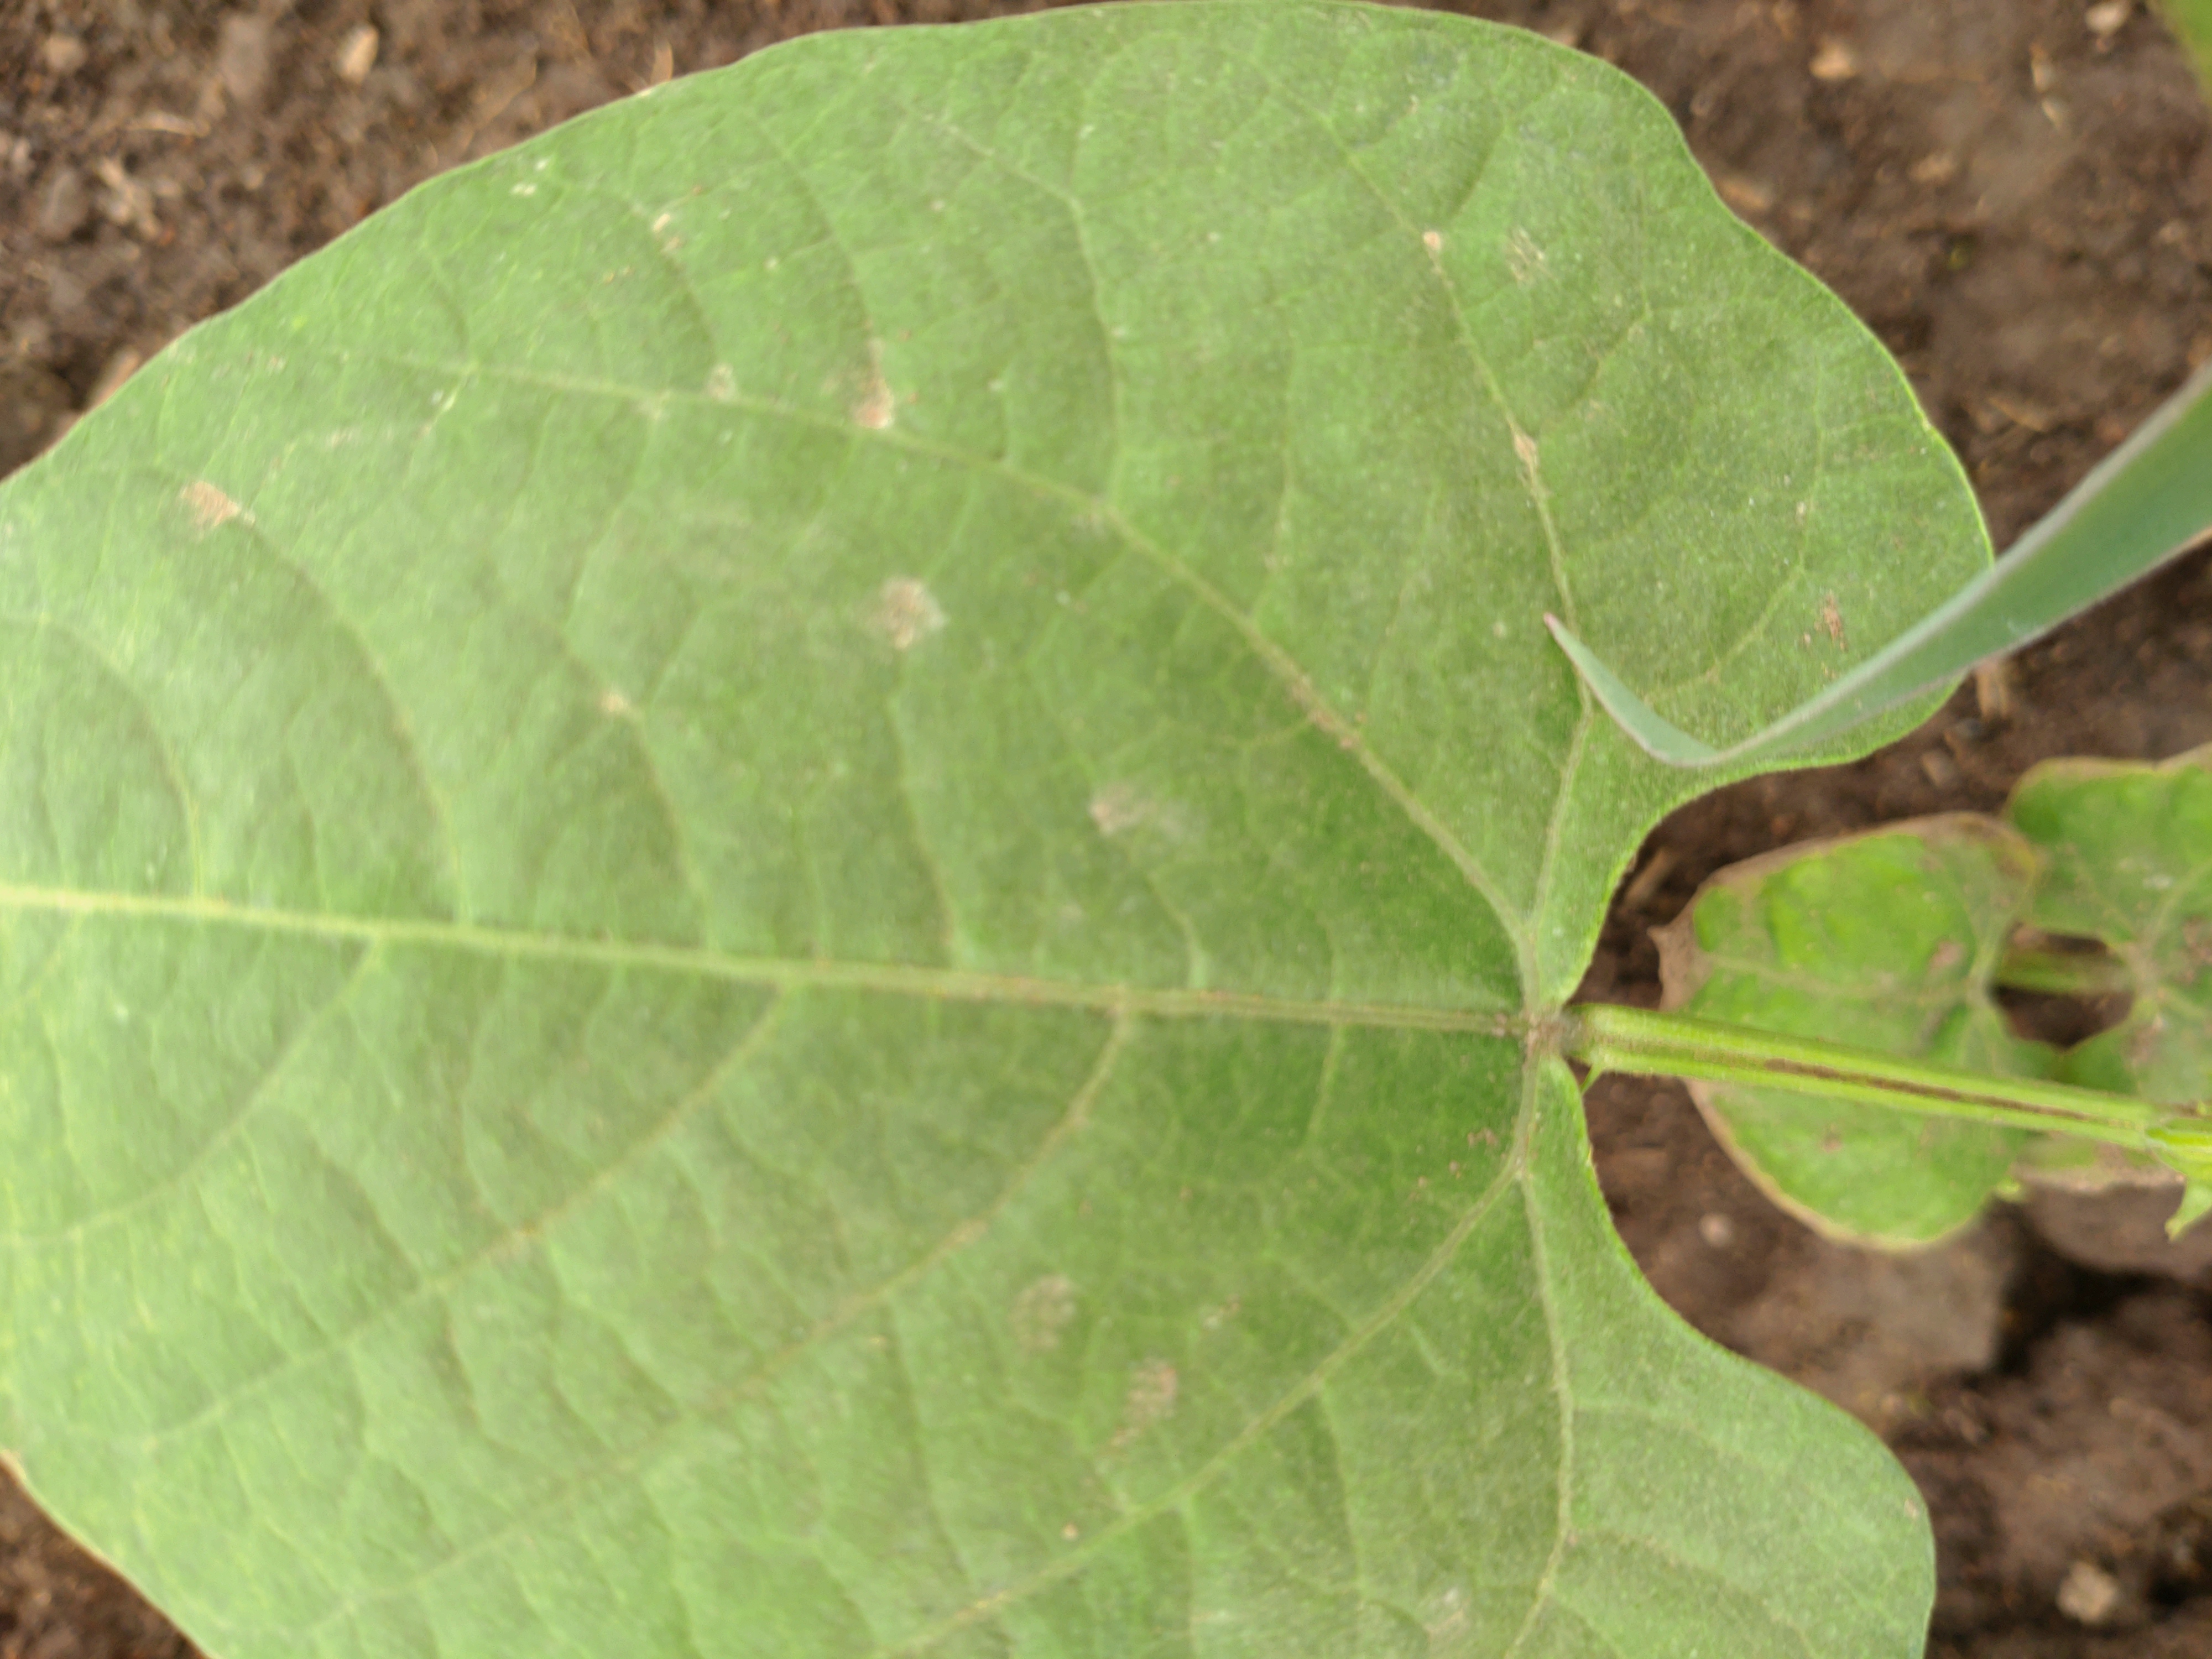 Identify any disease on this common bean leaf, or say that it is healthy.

healthy
